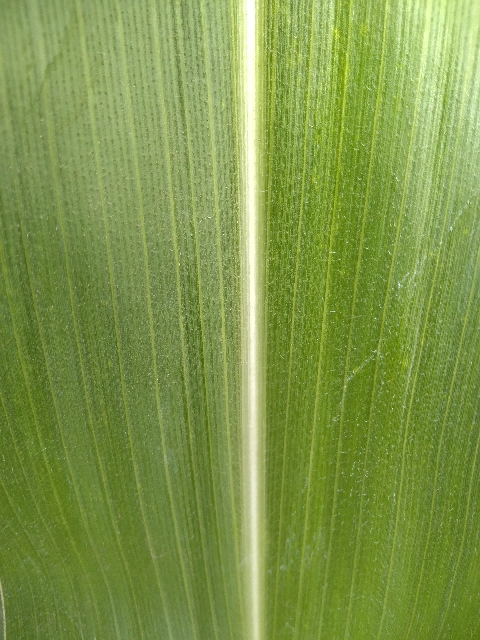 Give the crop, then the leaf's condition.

maize, healthy
